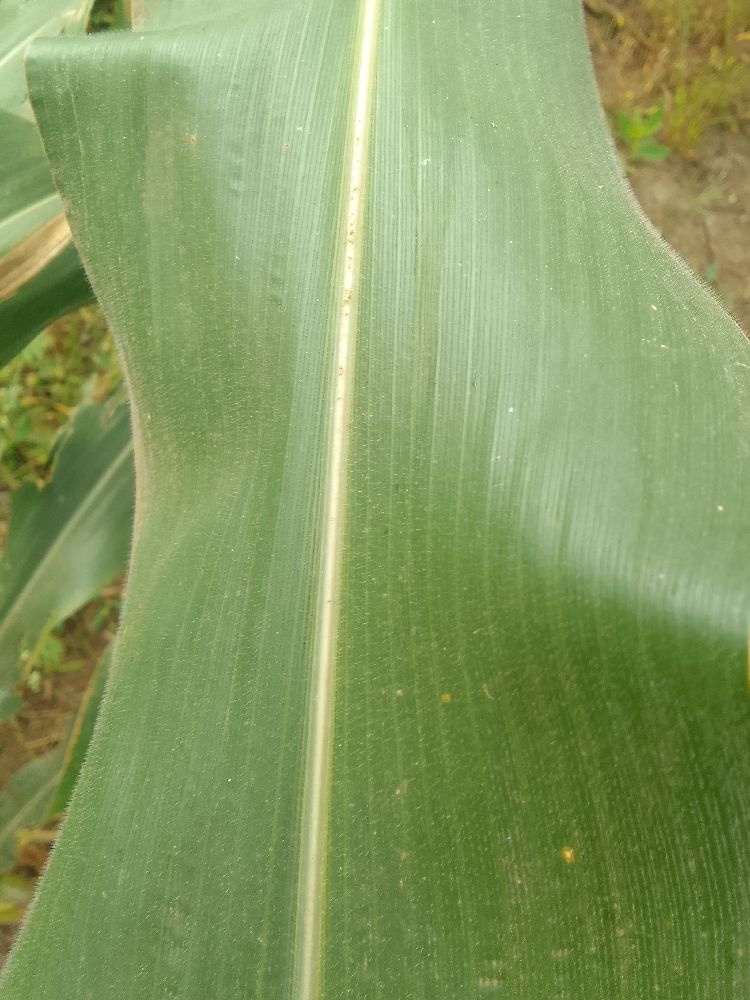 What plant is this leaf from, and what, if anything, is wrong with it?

maize, healthy
